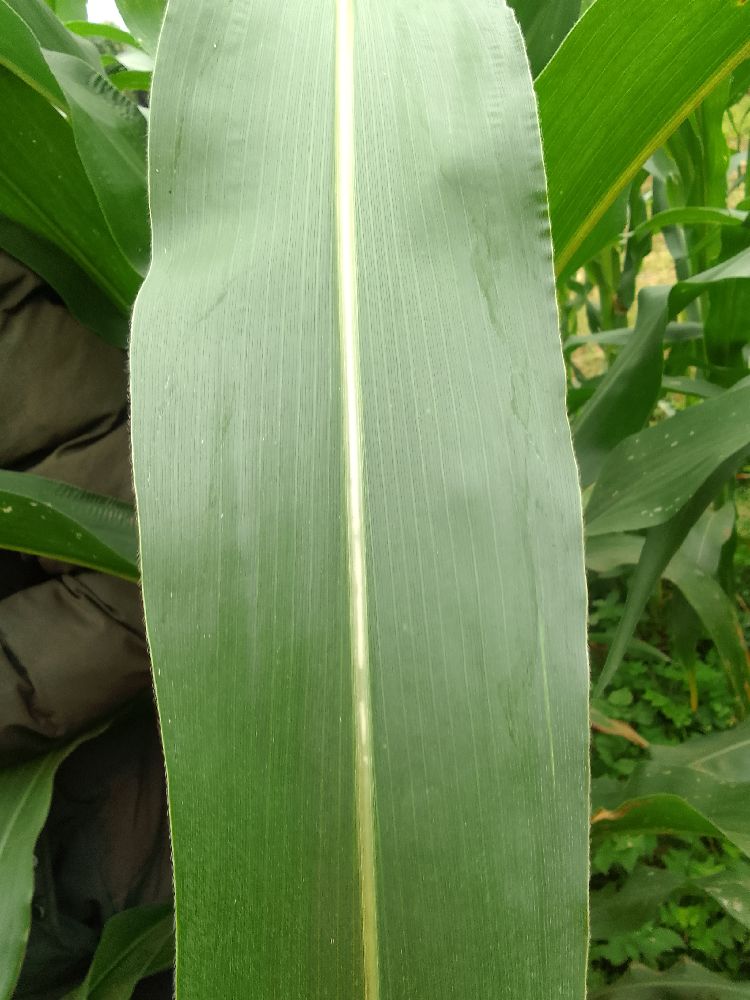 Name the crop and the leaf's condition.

maize, healthy
